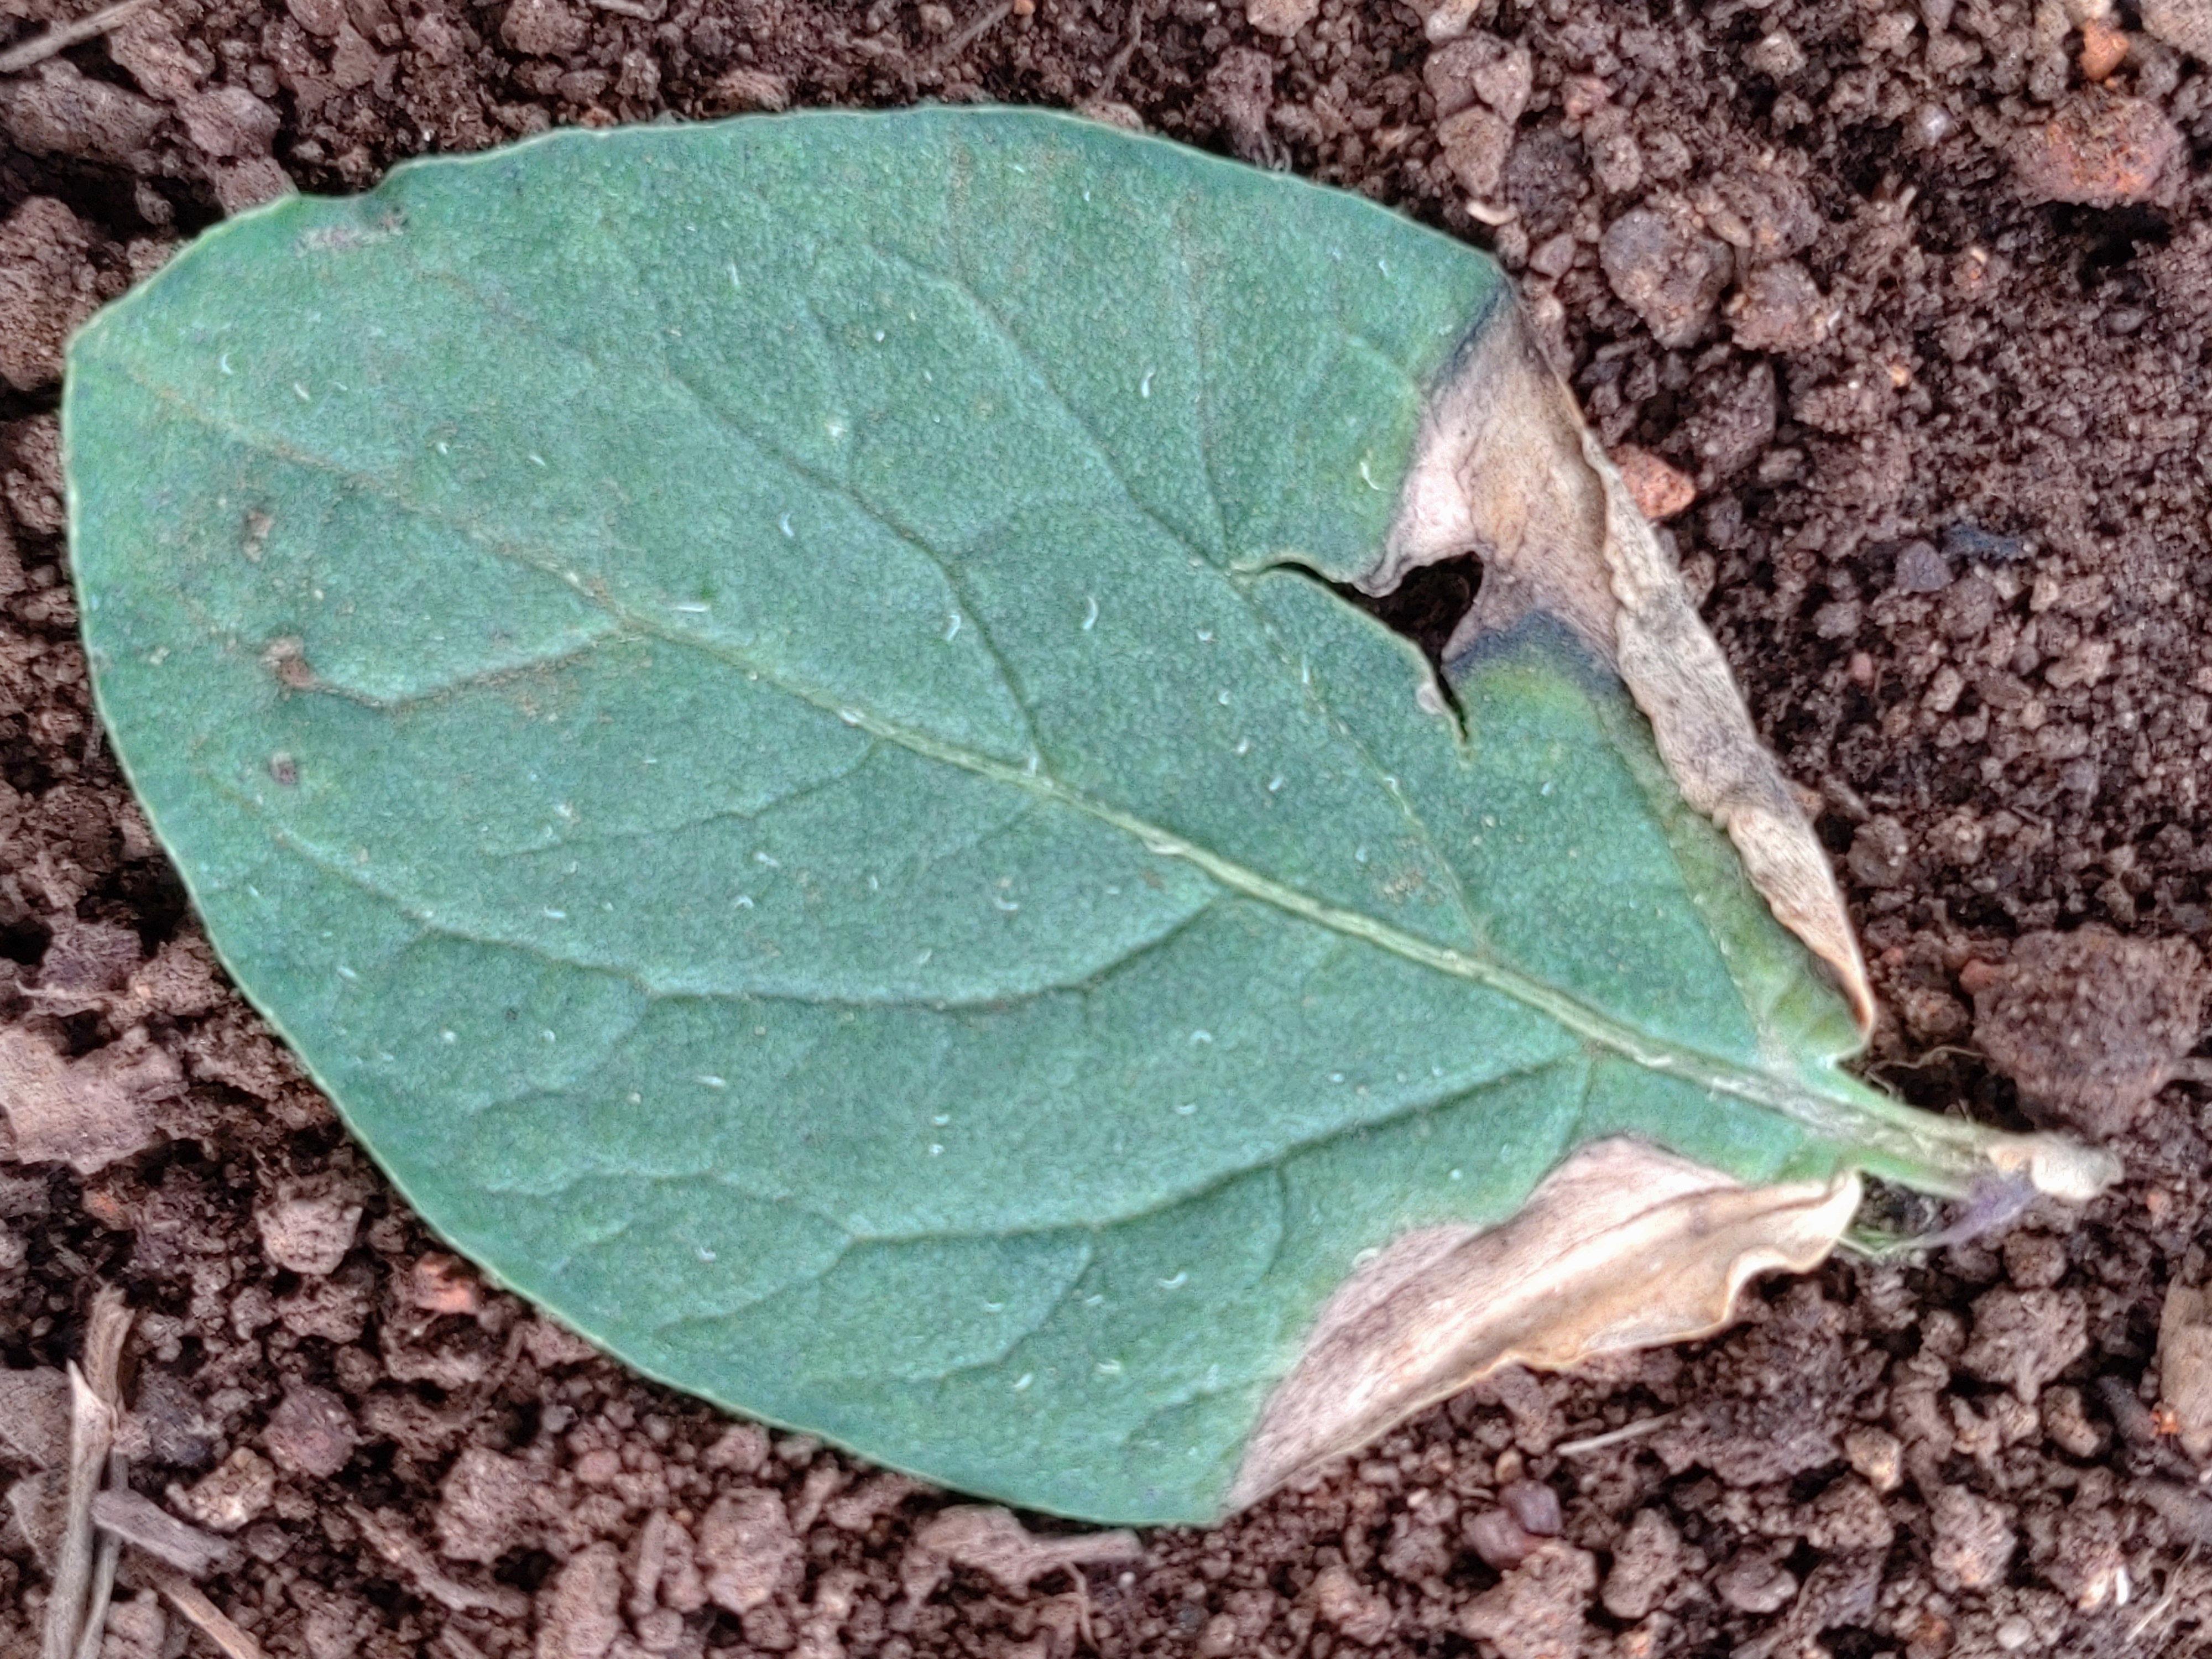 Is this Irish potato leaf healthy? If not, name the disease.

early blight
